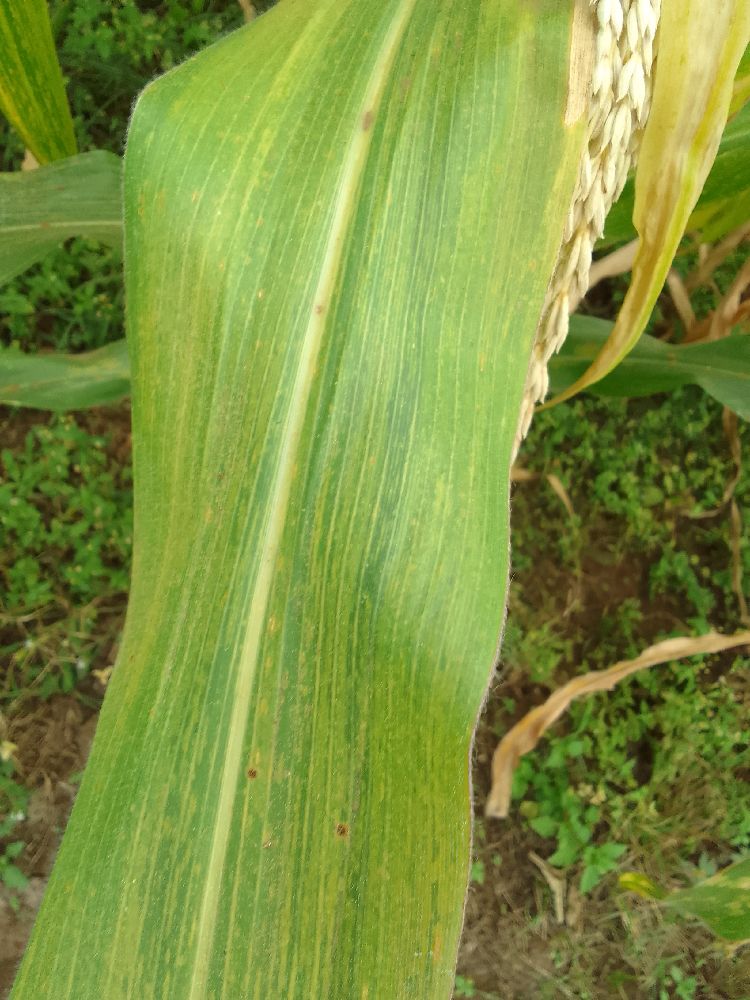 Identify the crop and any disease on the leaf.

maize, maize lethal necrosis
